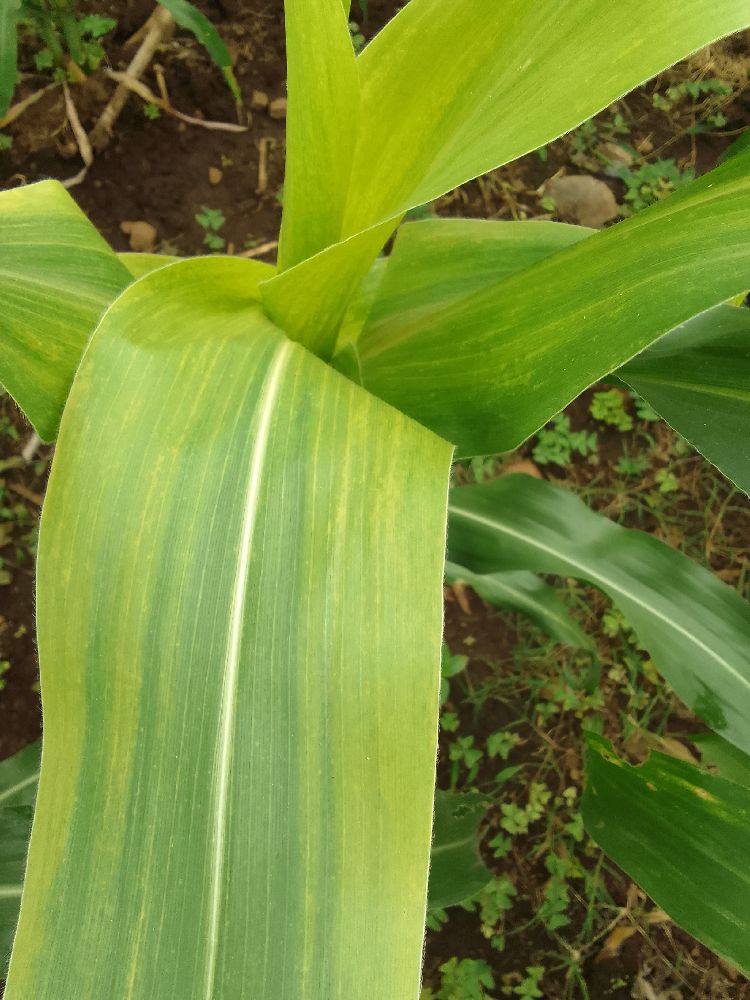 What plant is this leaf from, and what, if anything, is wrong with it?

maize, maize lethal necrosis
